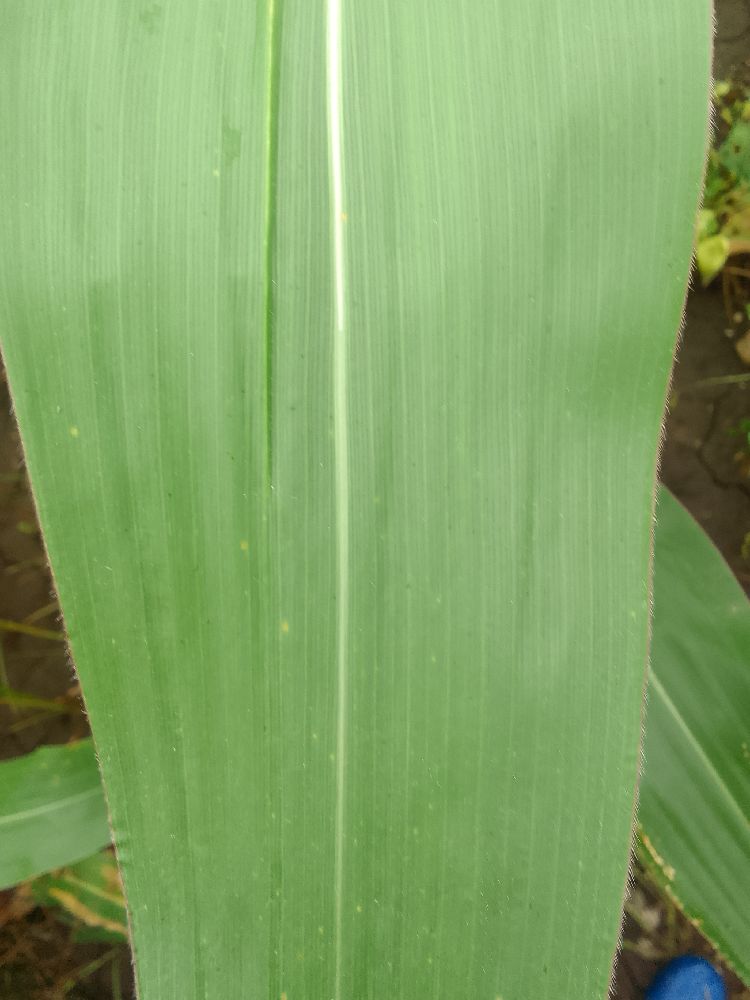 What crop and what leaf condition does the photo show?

maize, healthy
